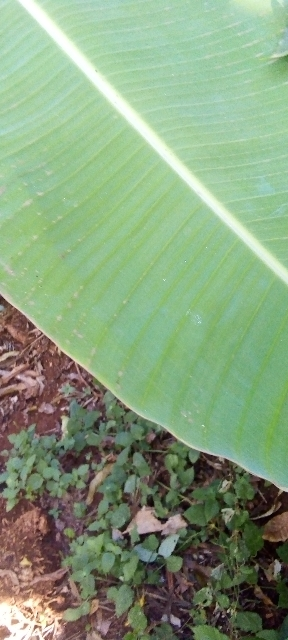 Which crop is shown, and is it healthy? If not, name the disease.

banana, healthy
